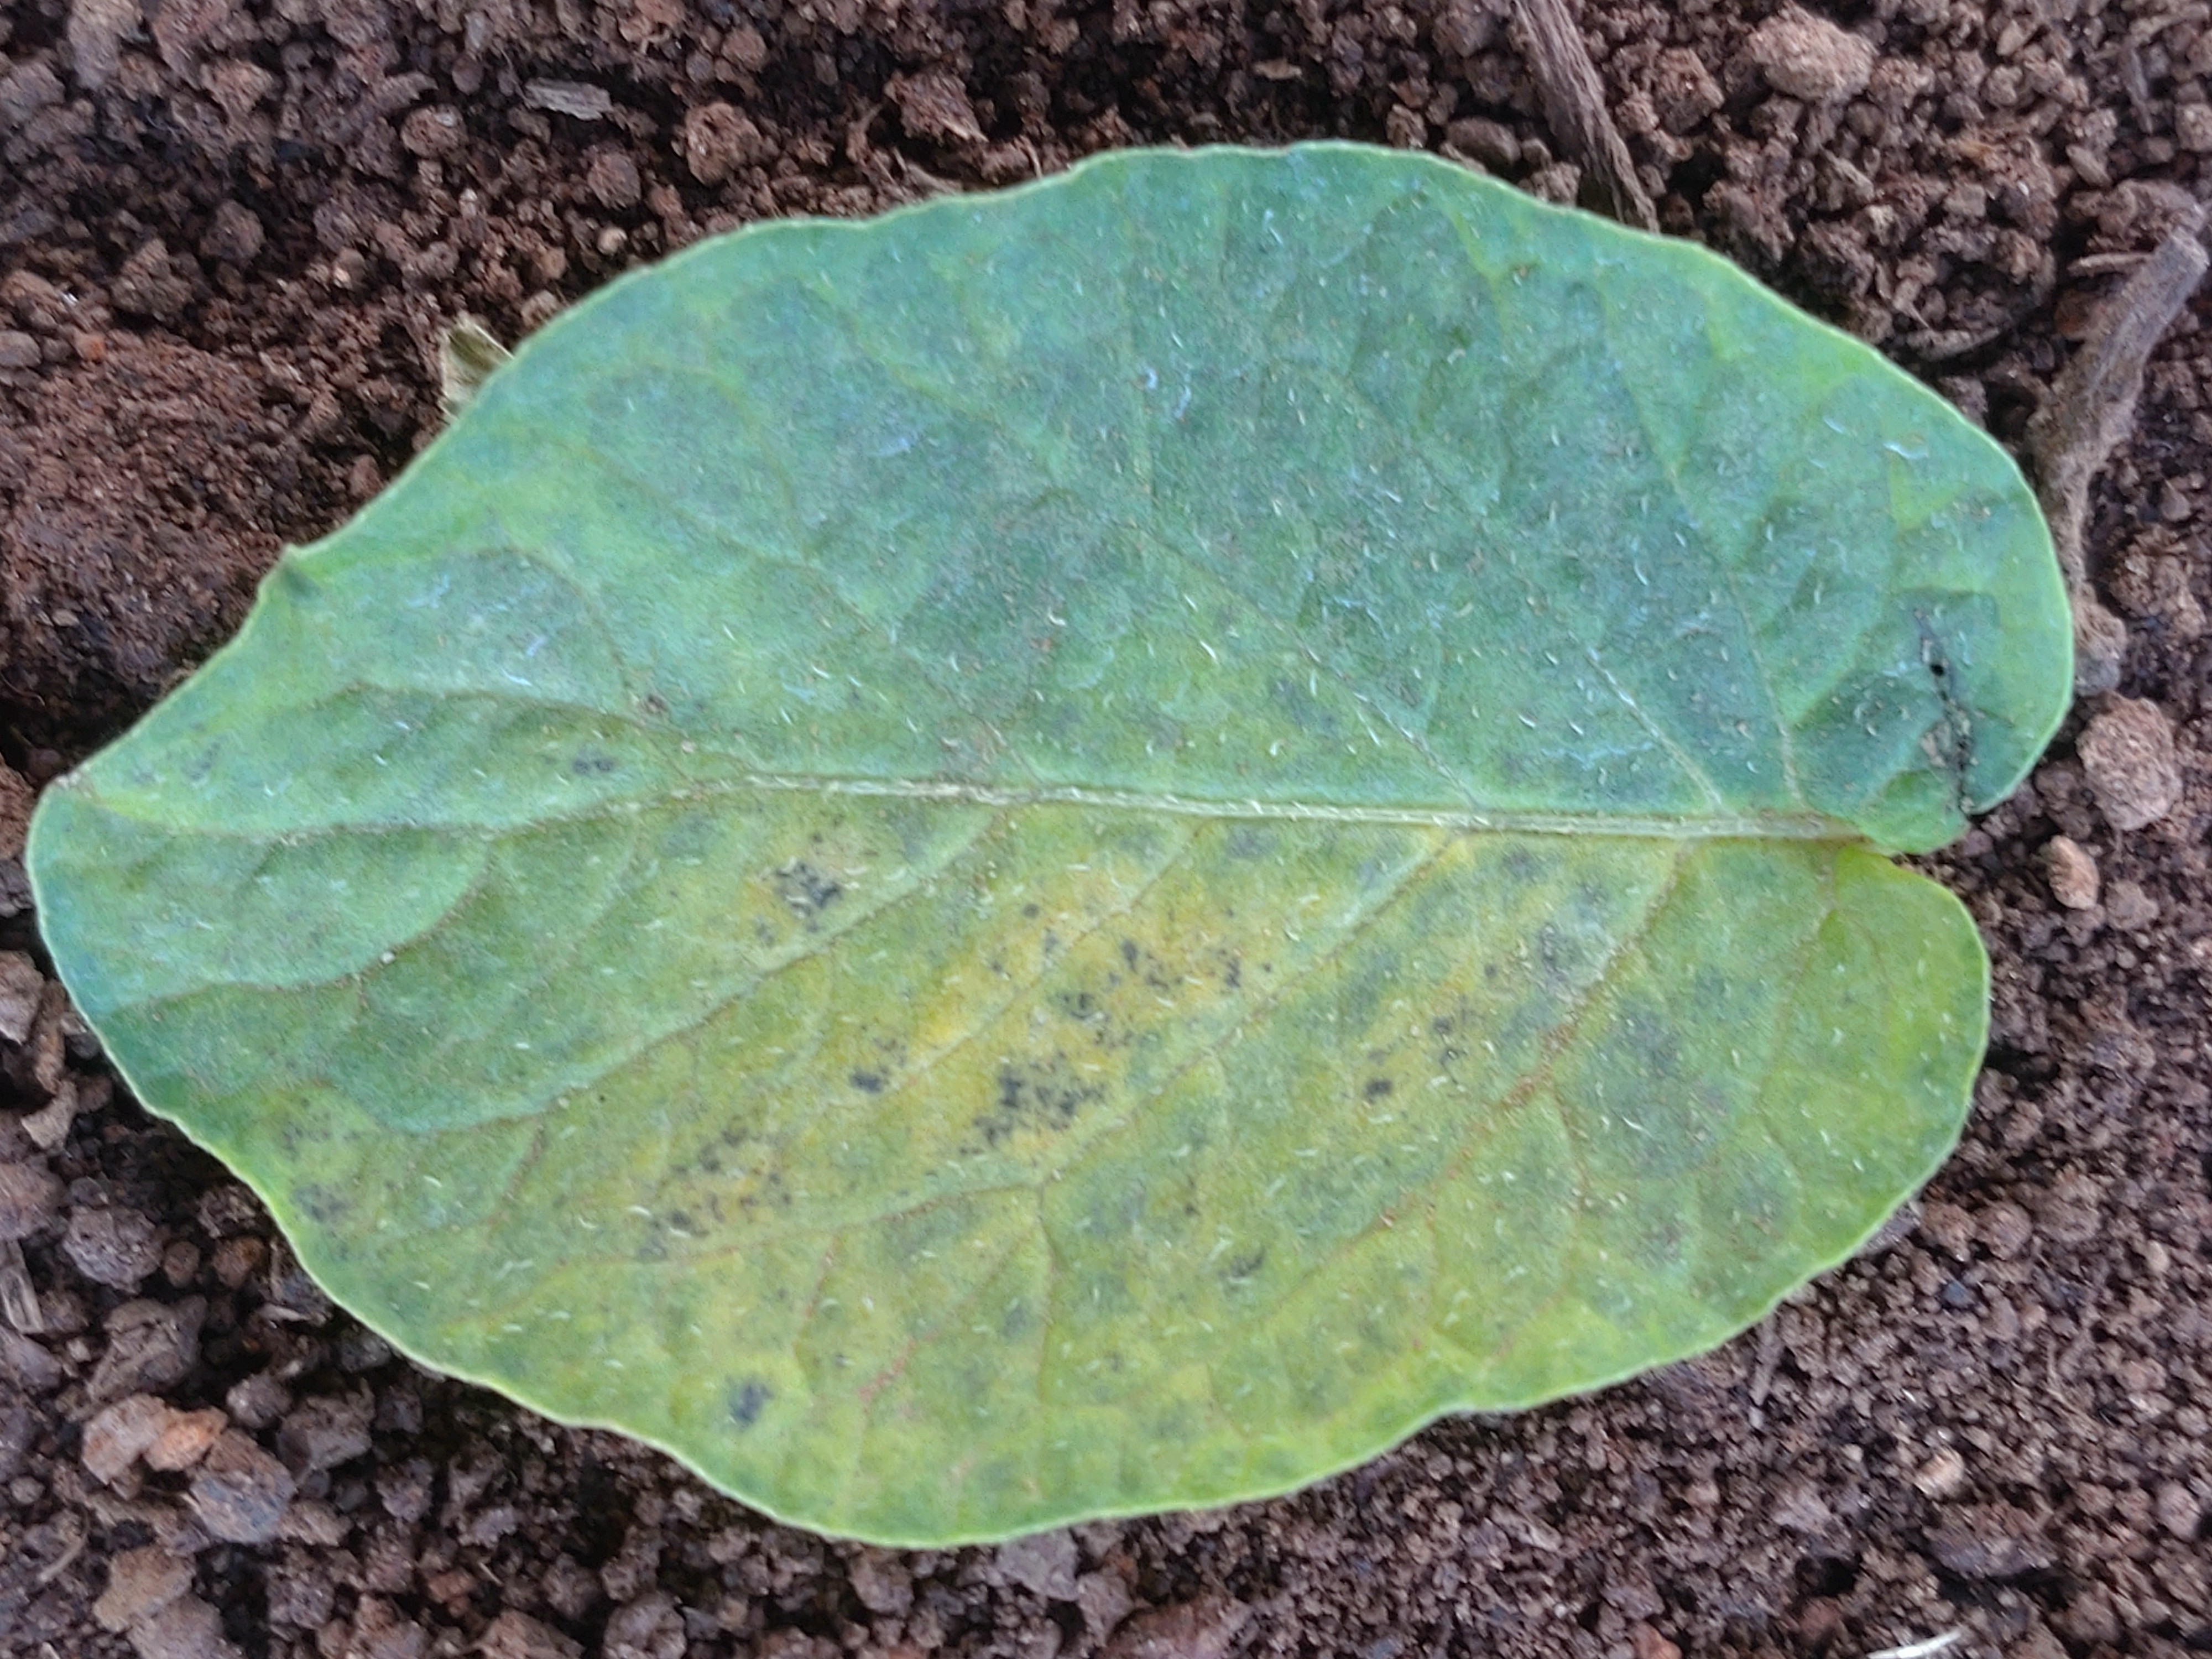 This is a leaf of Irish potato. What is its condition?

late blight
